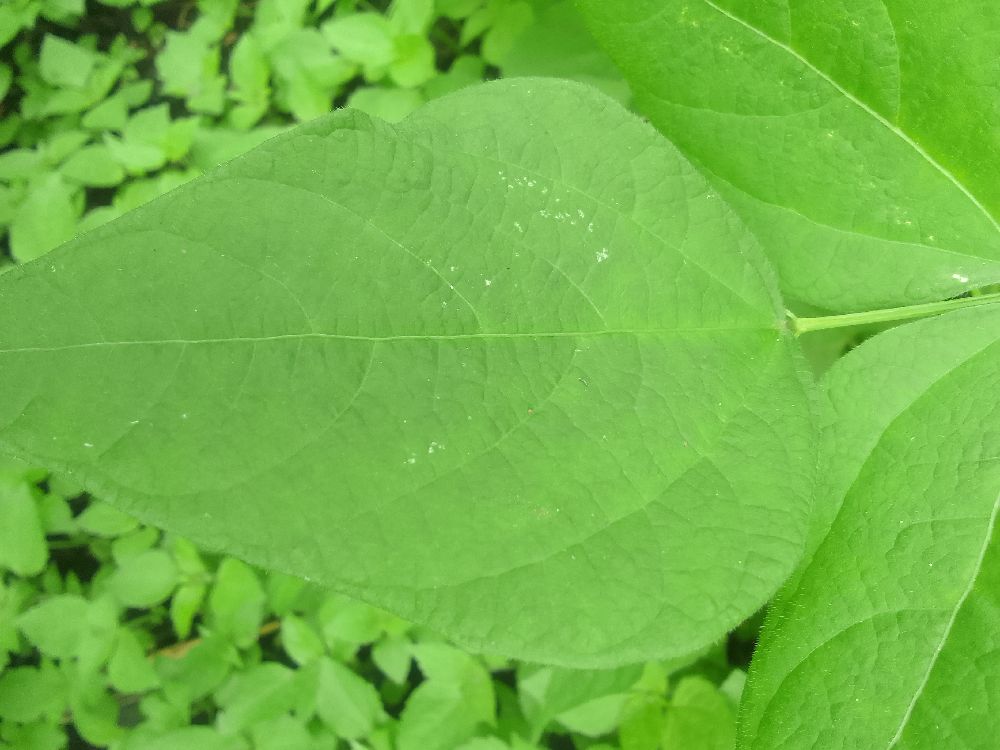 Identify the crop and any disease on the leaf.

common bean, healthy
